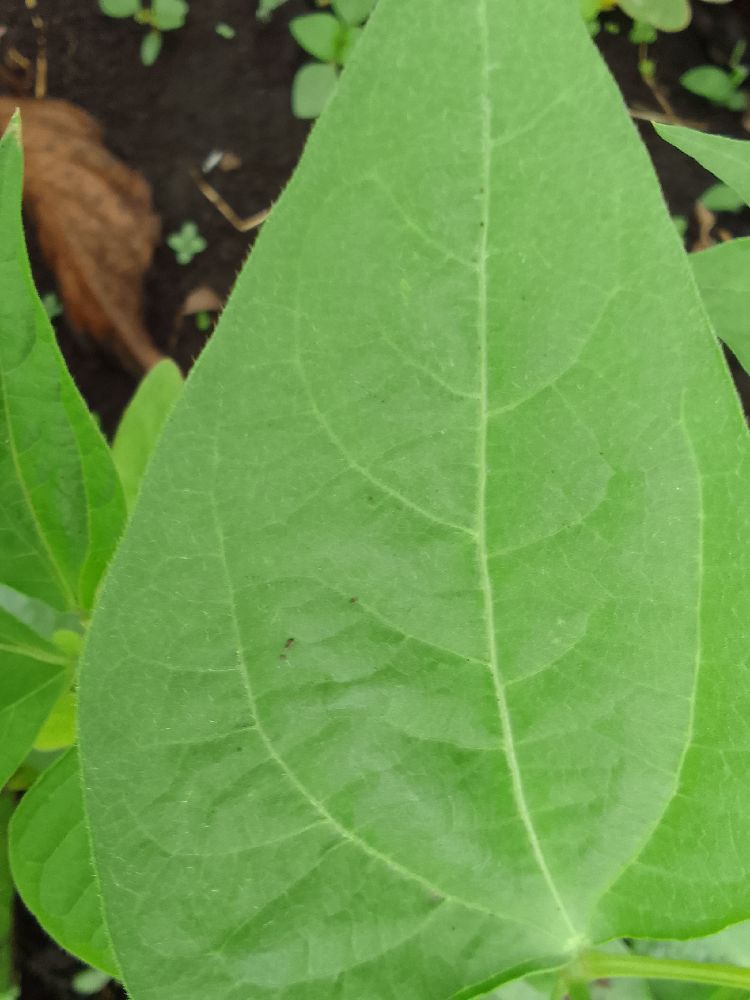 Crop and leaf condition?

common bean, healthy
